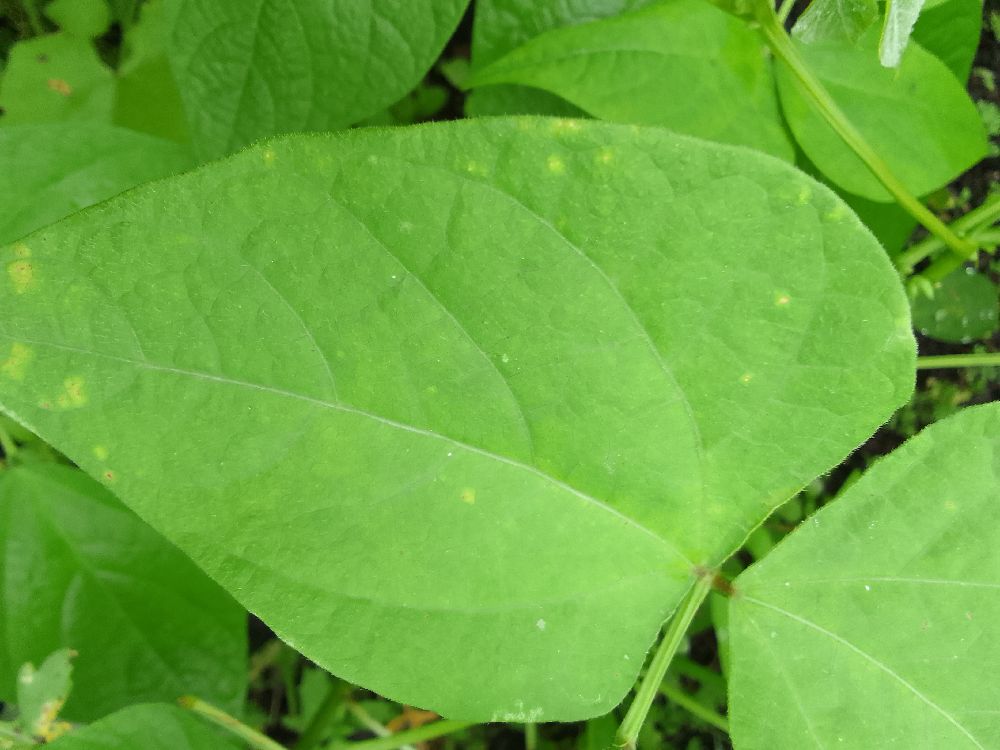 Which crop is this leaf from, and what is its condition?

common bean, healthy
